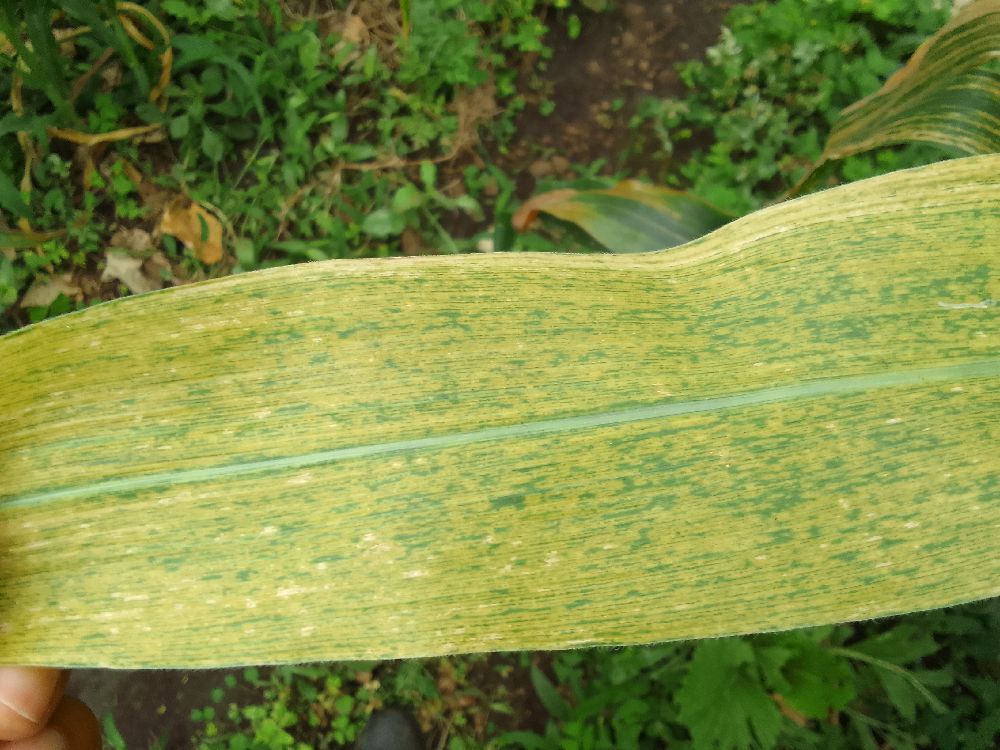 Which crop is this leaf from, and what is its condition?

maize, maize lethal necrosis
